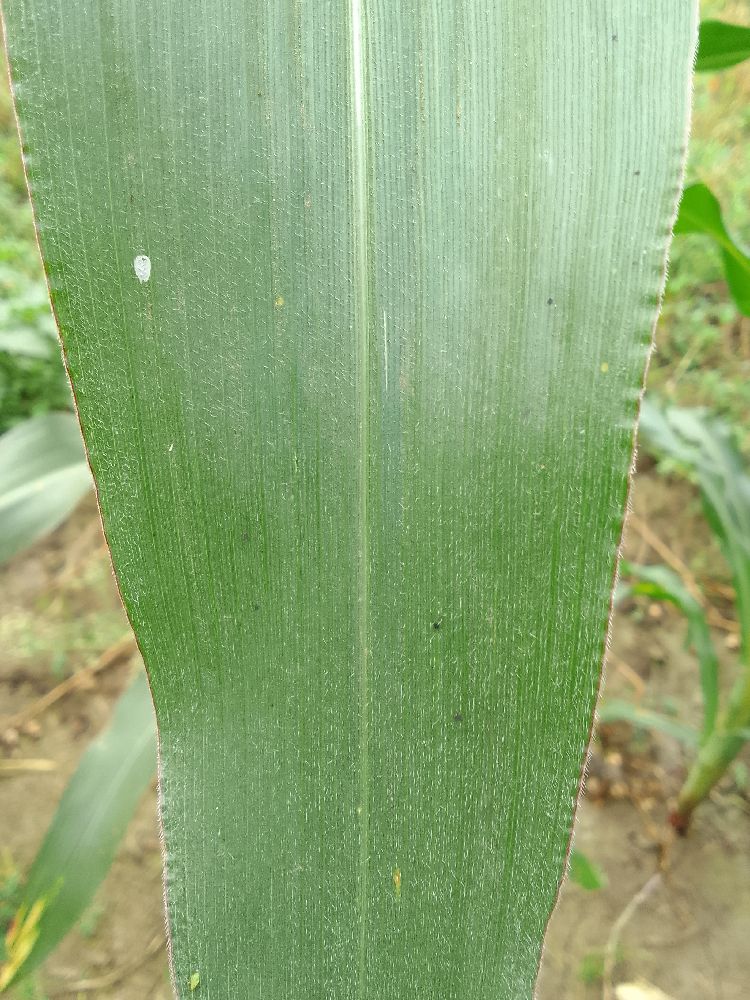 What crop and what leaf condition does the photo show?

maize, healthy
